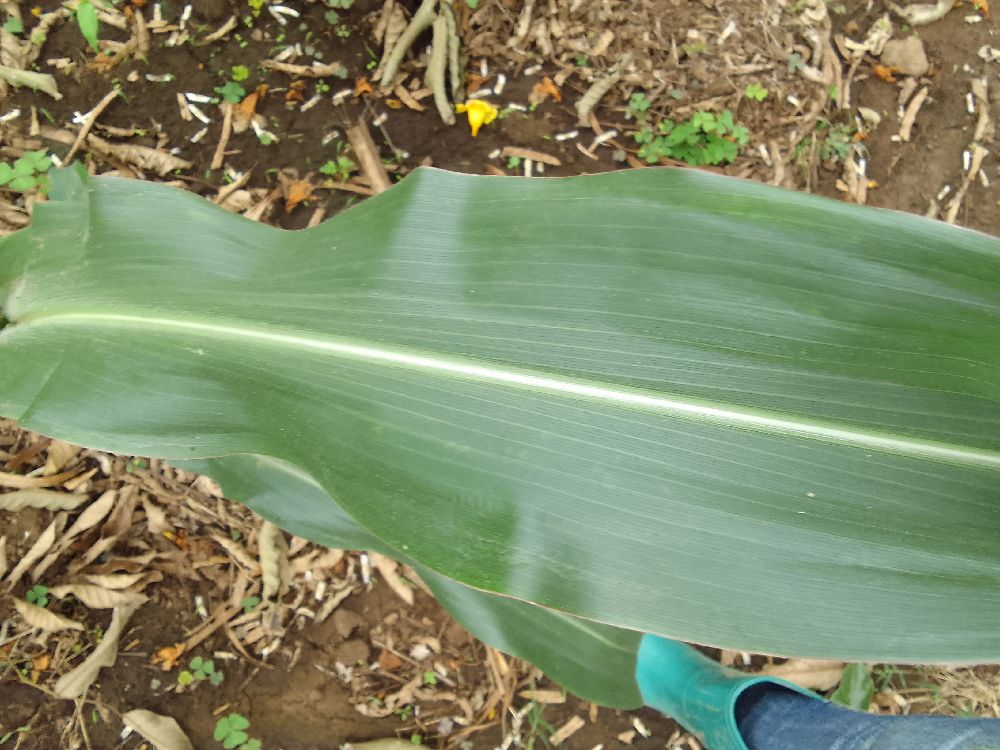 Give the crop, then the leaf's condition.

maize, healthy
